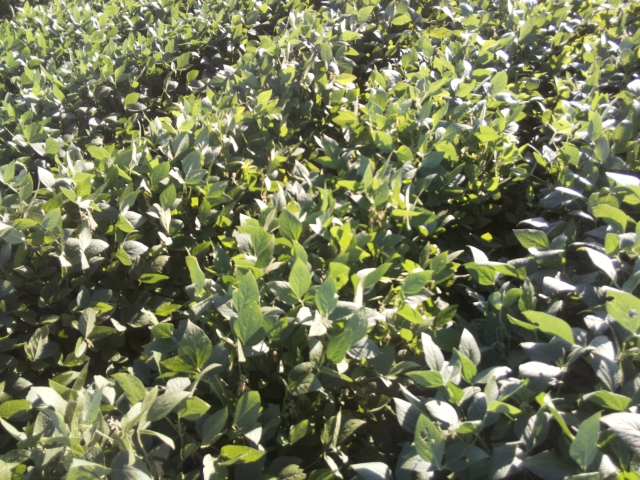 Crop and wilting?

soybean, slight leaflet or petiole turgor loss in upper canopy
